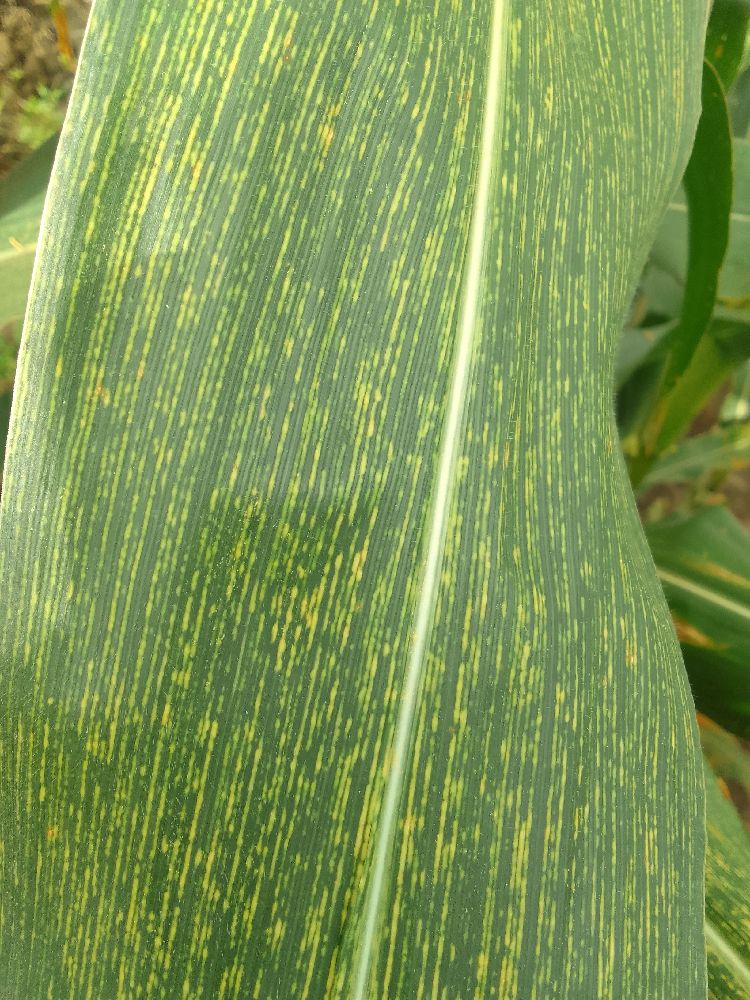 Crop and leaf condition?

maize, maize streak virus
